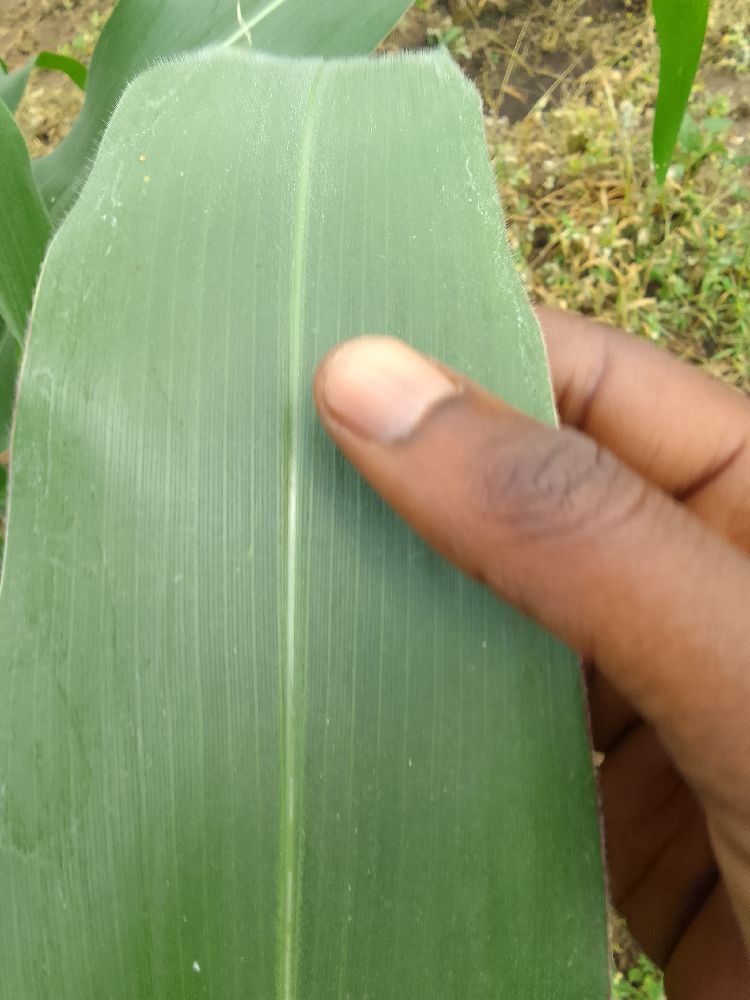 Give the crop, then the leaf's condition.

maize, healthy
